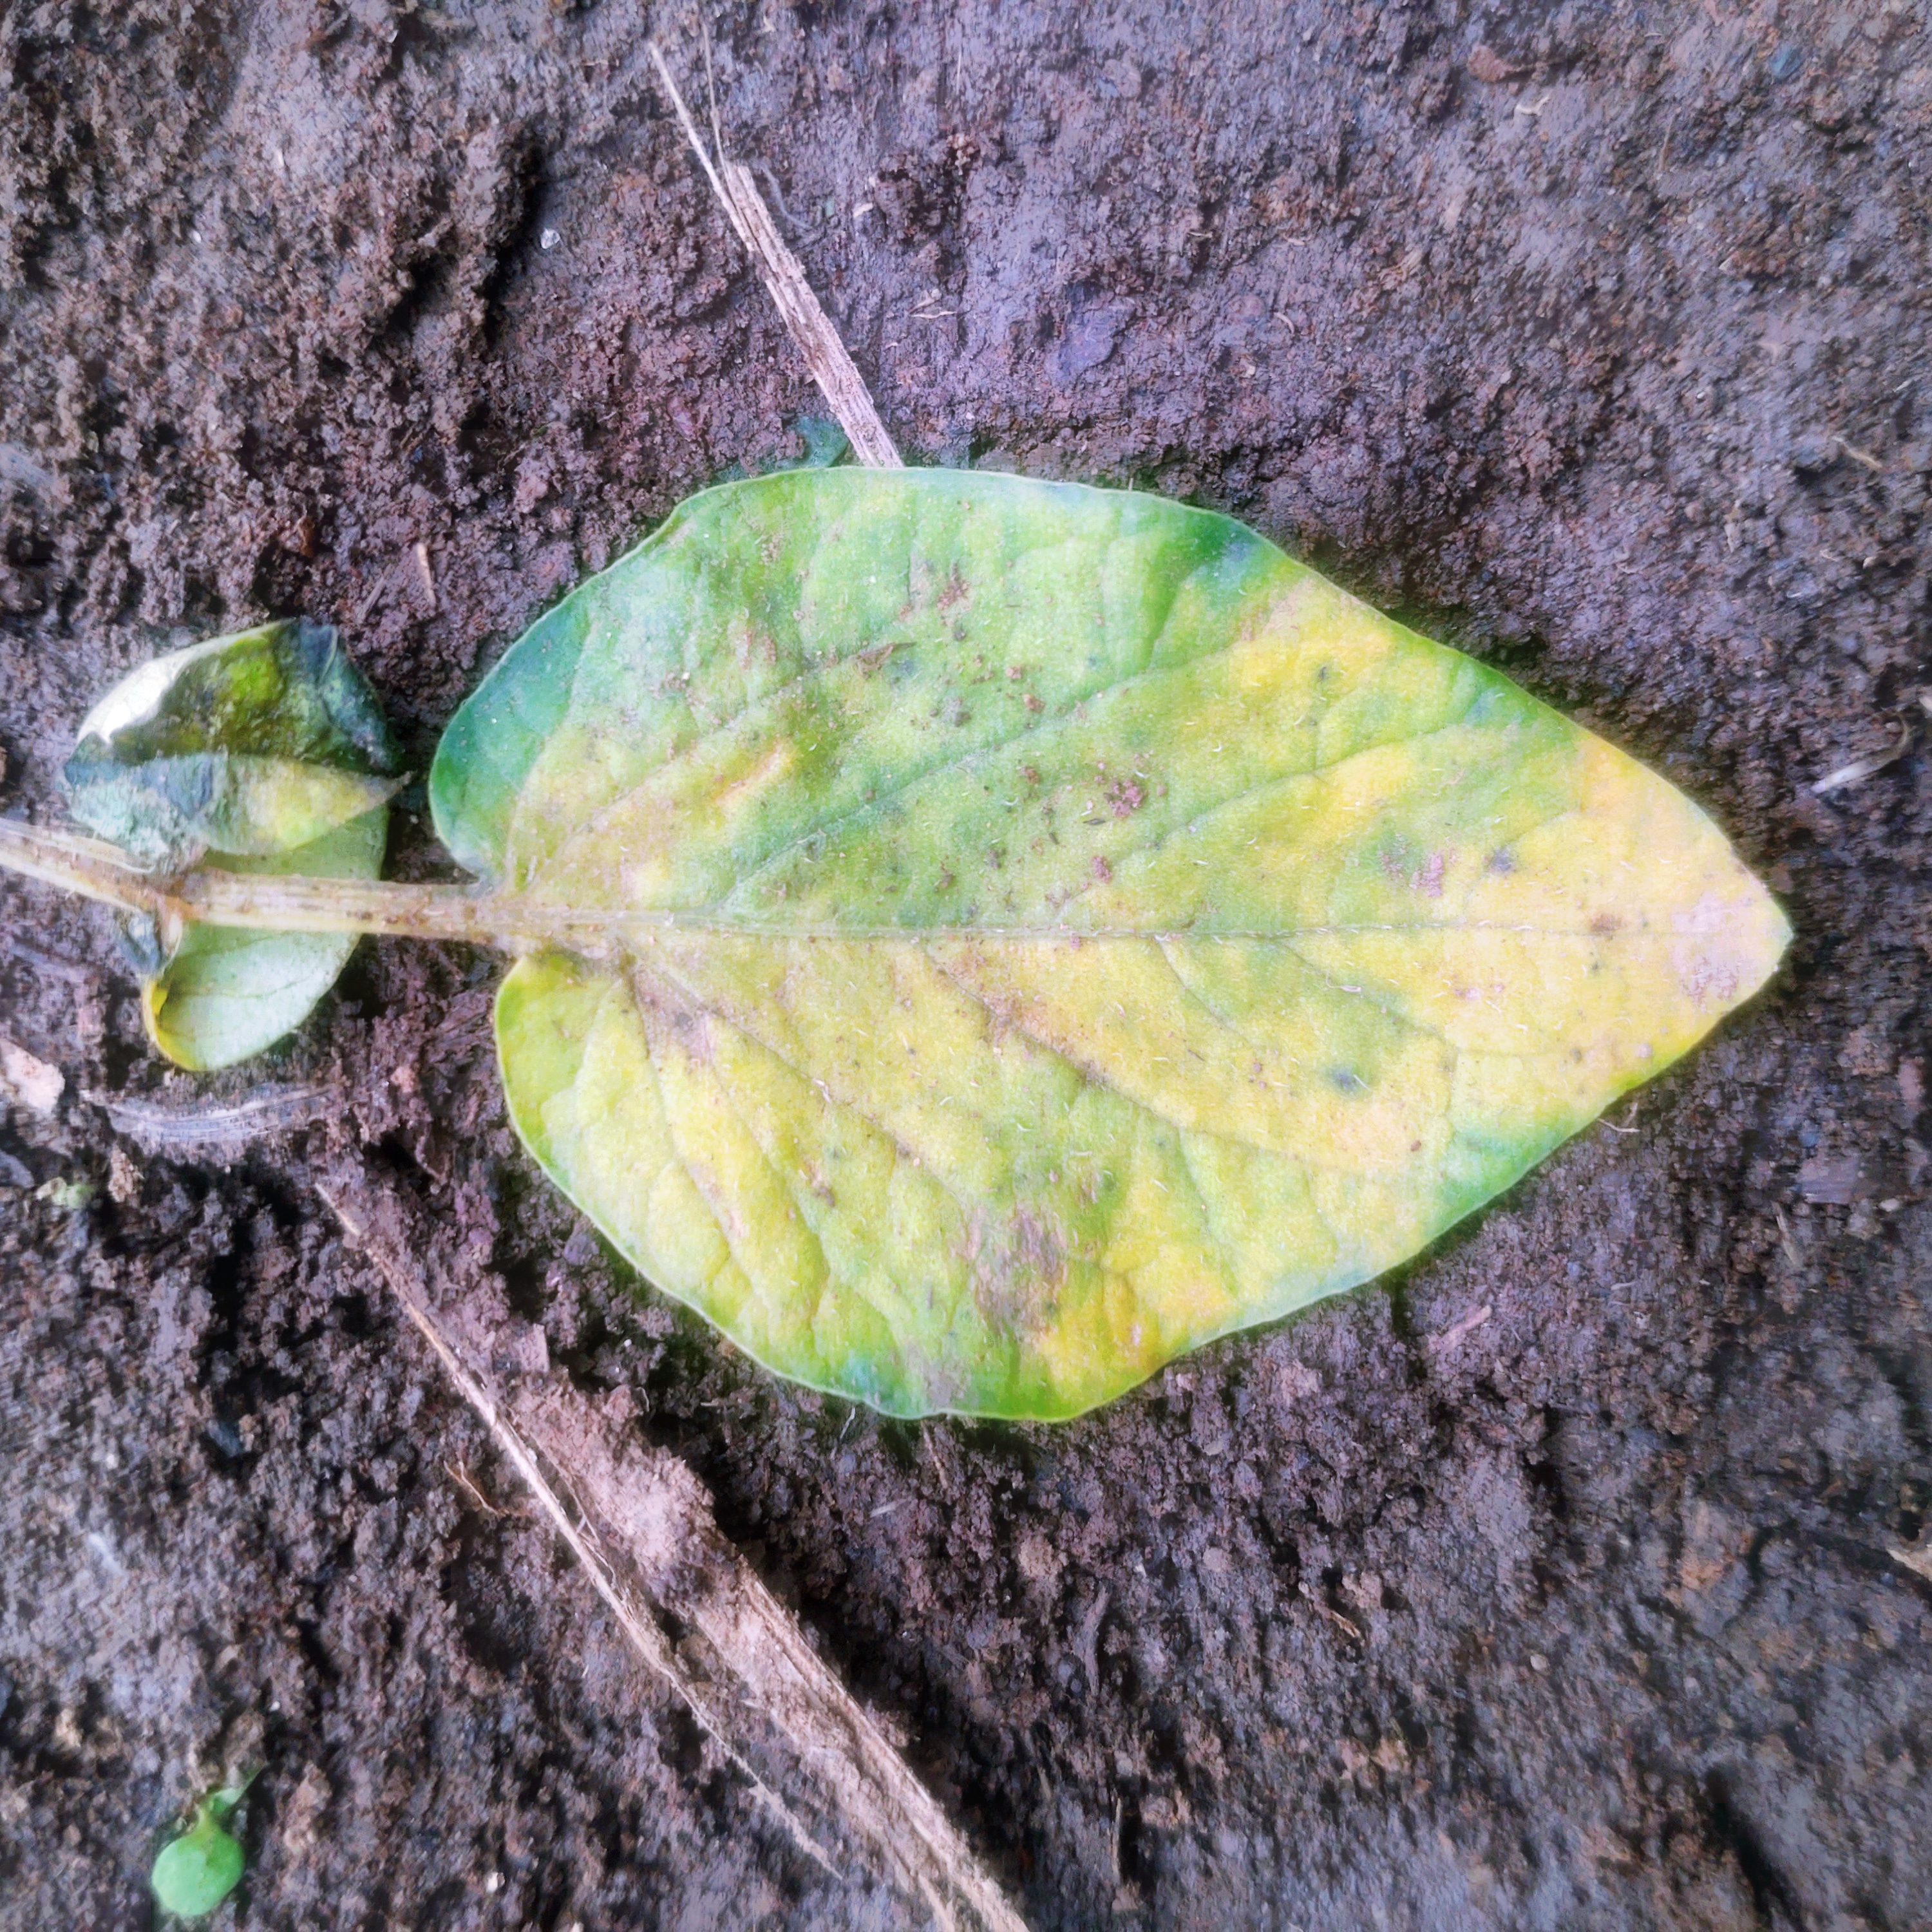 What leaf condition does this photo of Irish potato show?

late blight
